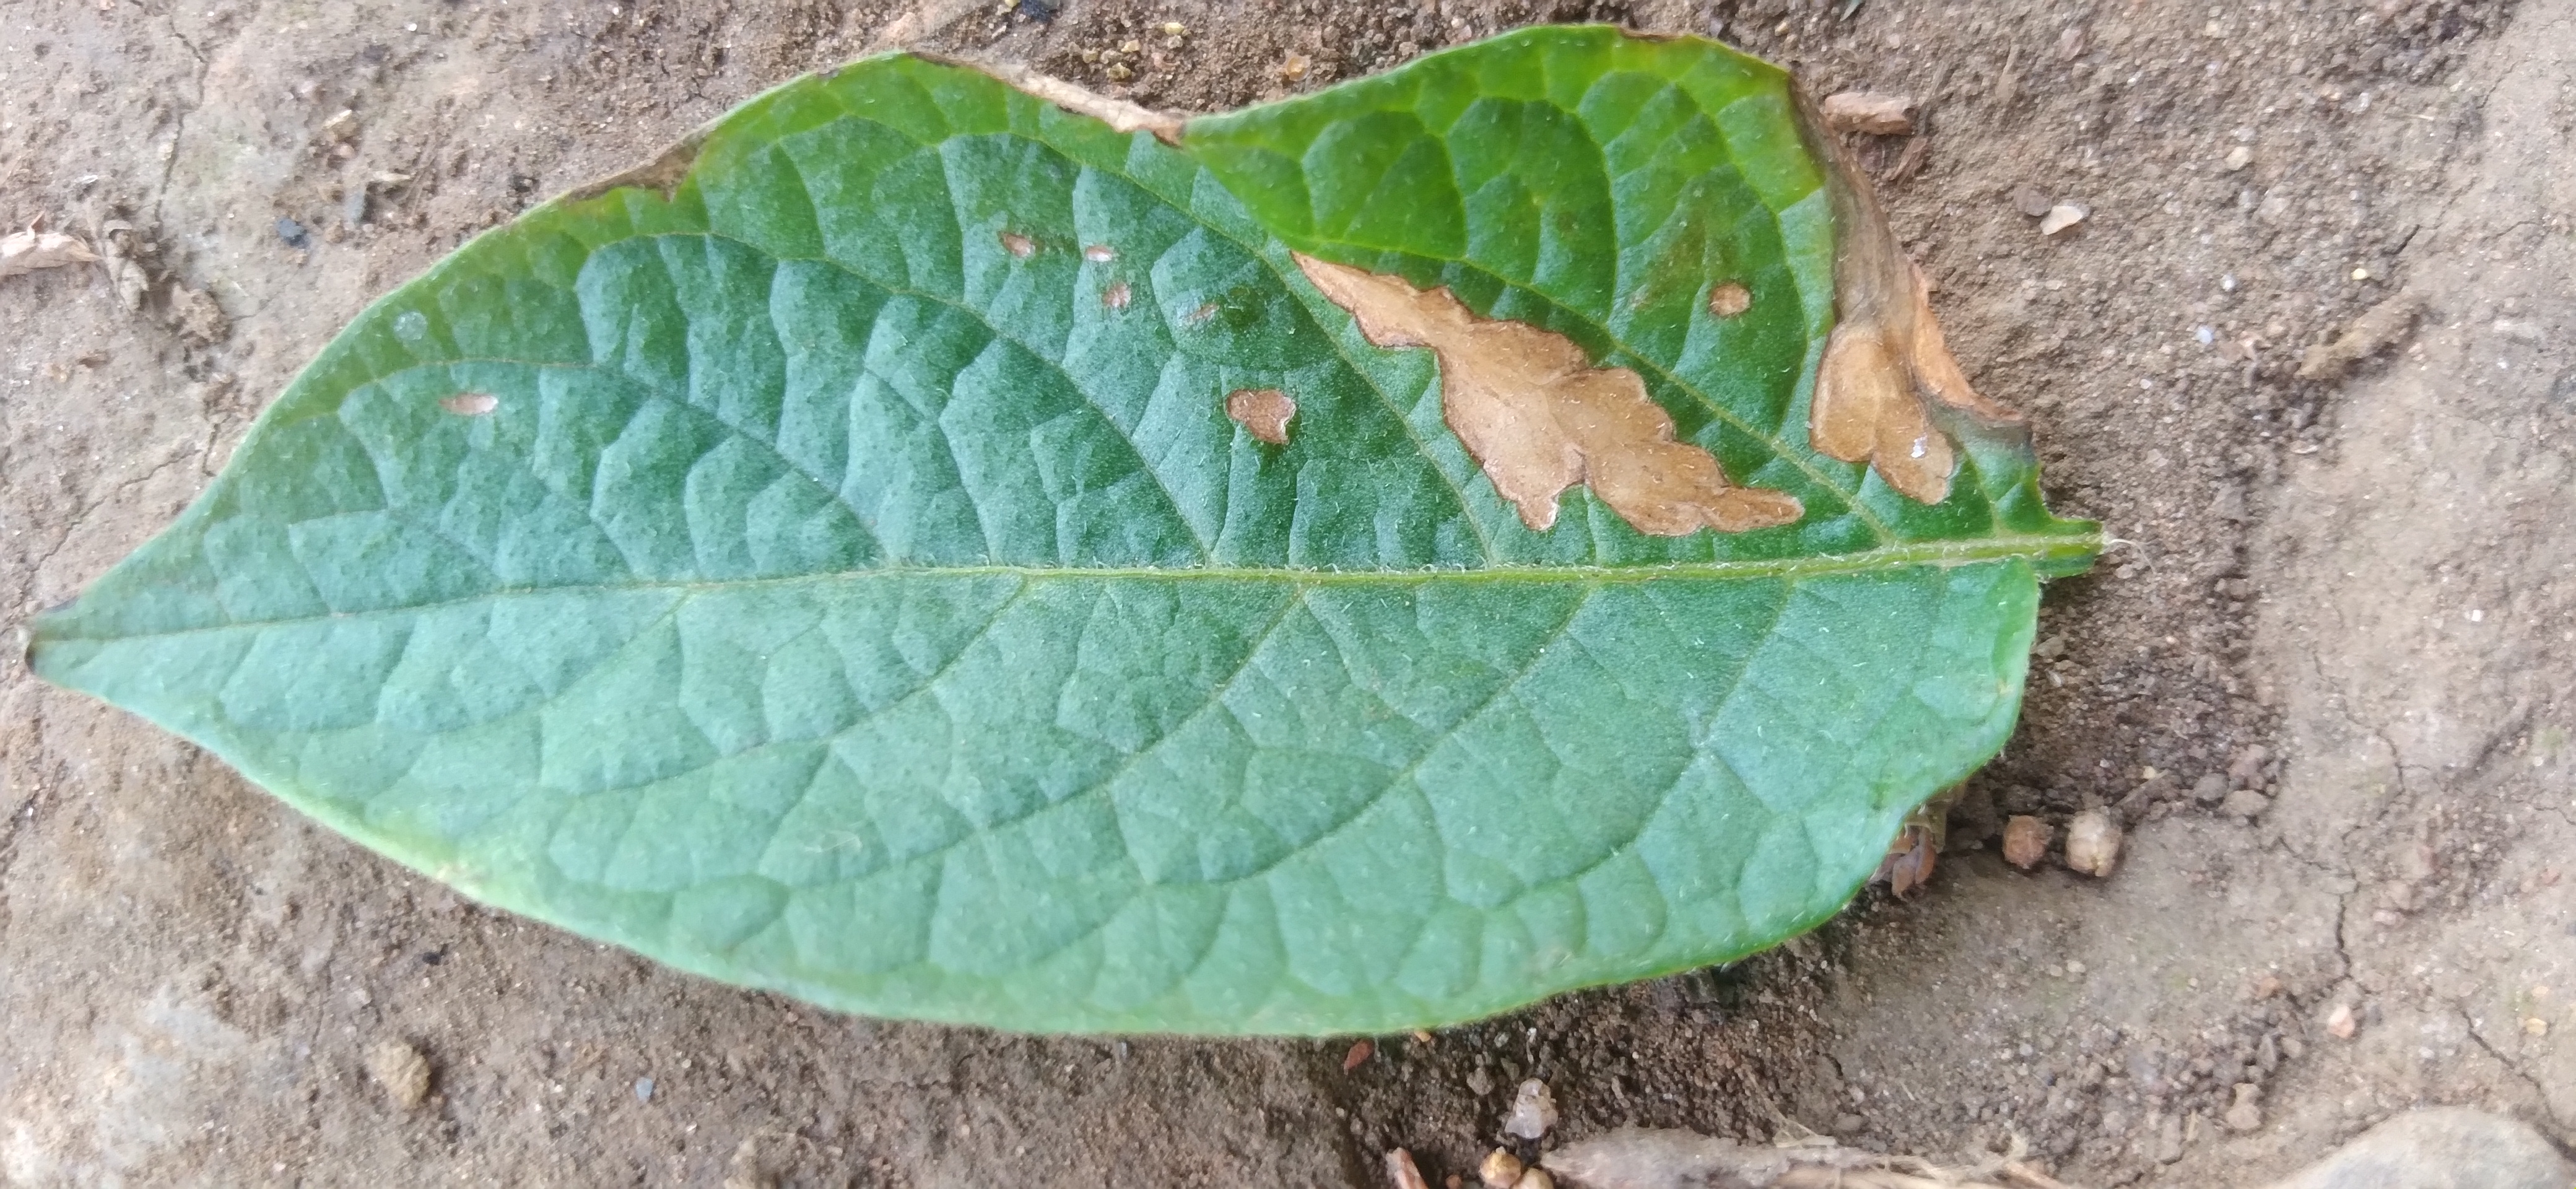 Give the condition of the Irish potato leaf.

early blight
